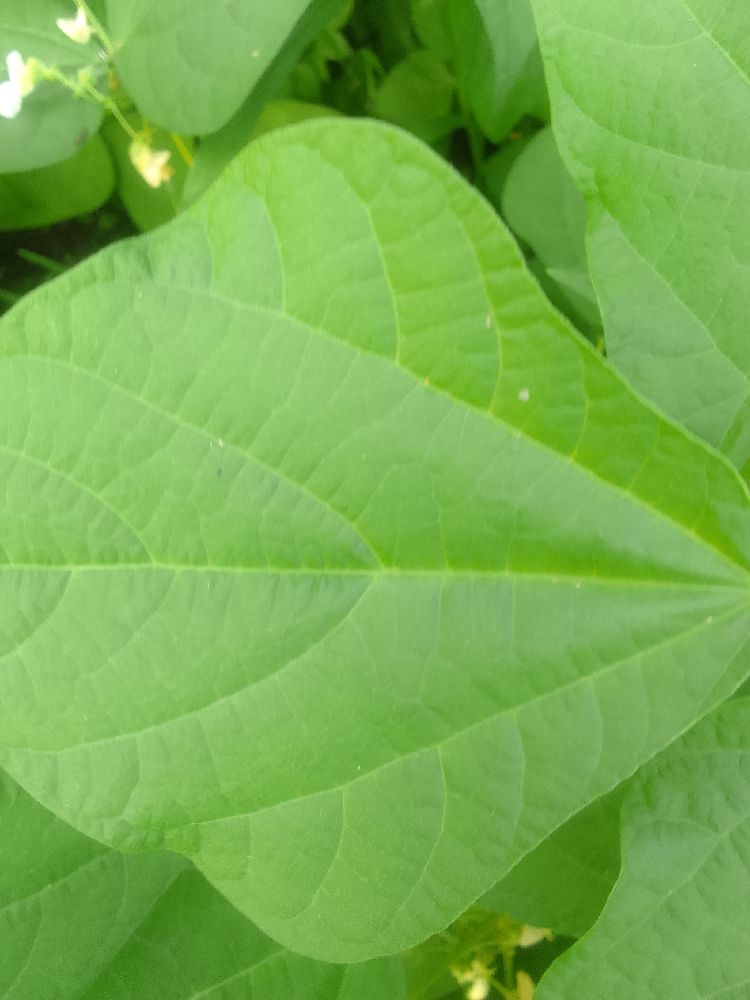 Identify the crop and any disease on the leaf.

common bean, healthy
